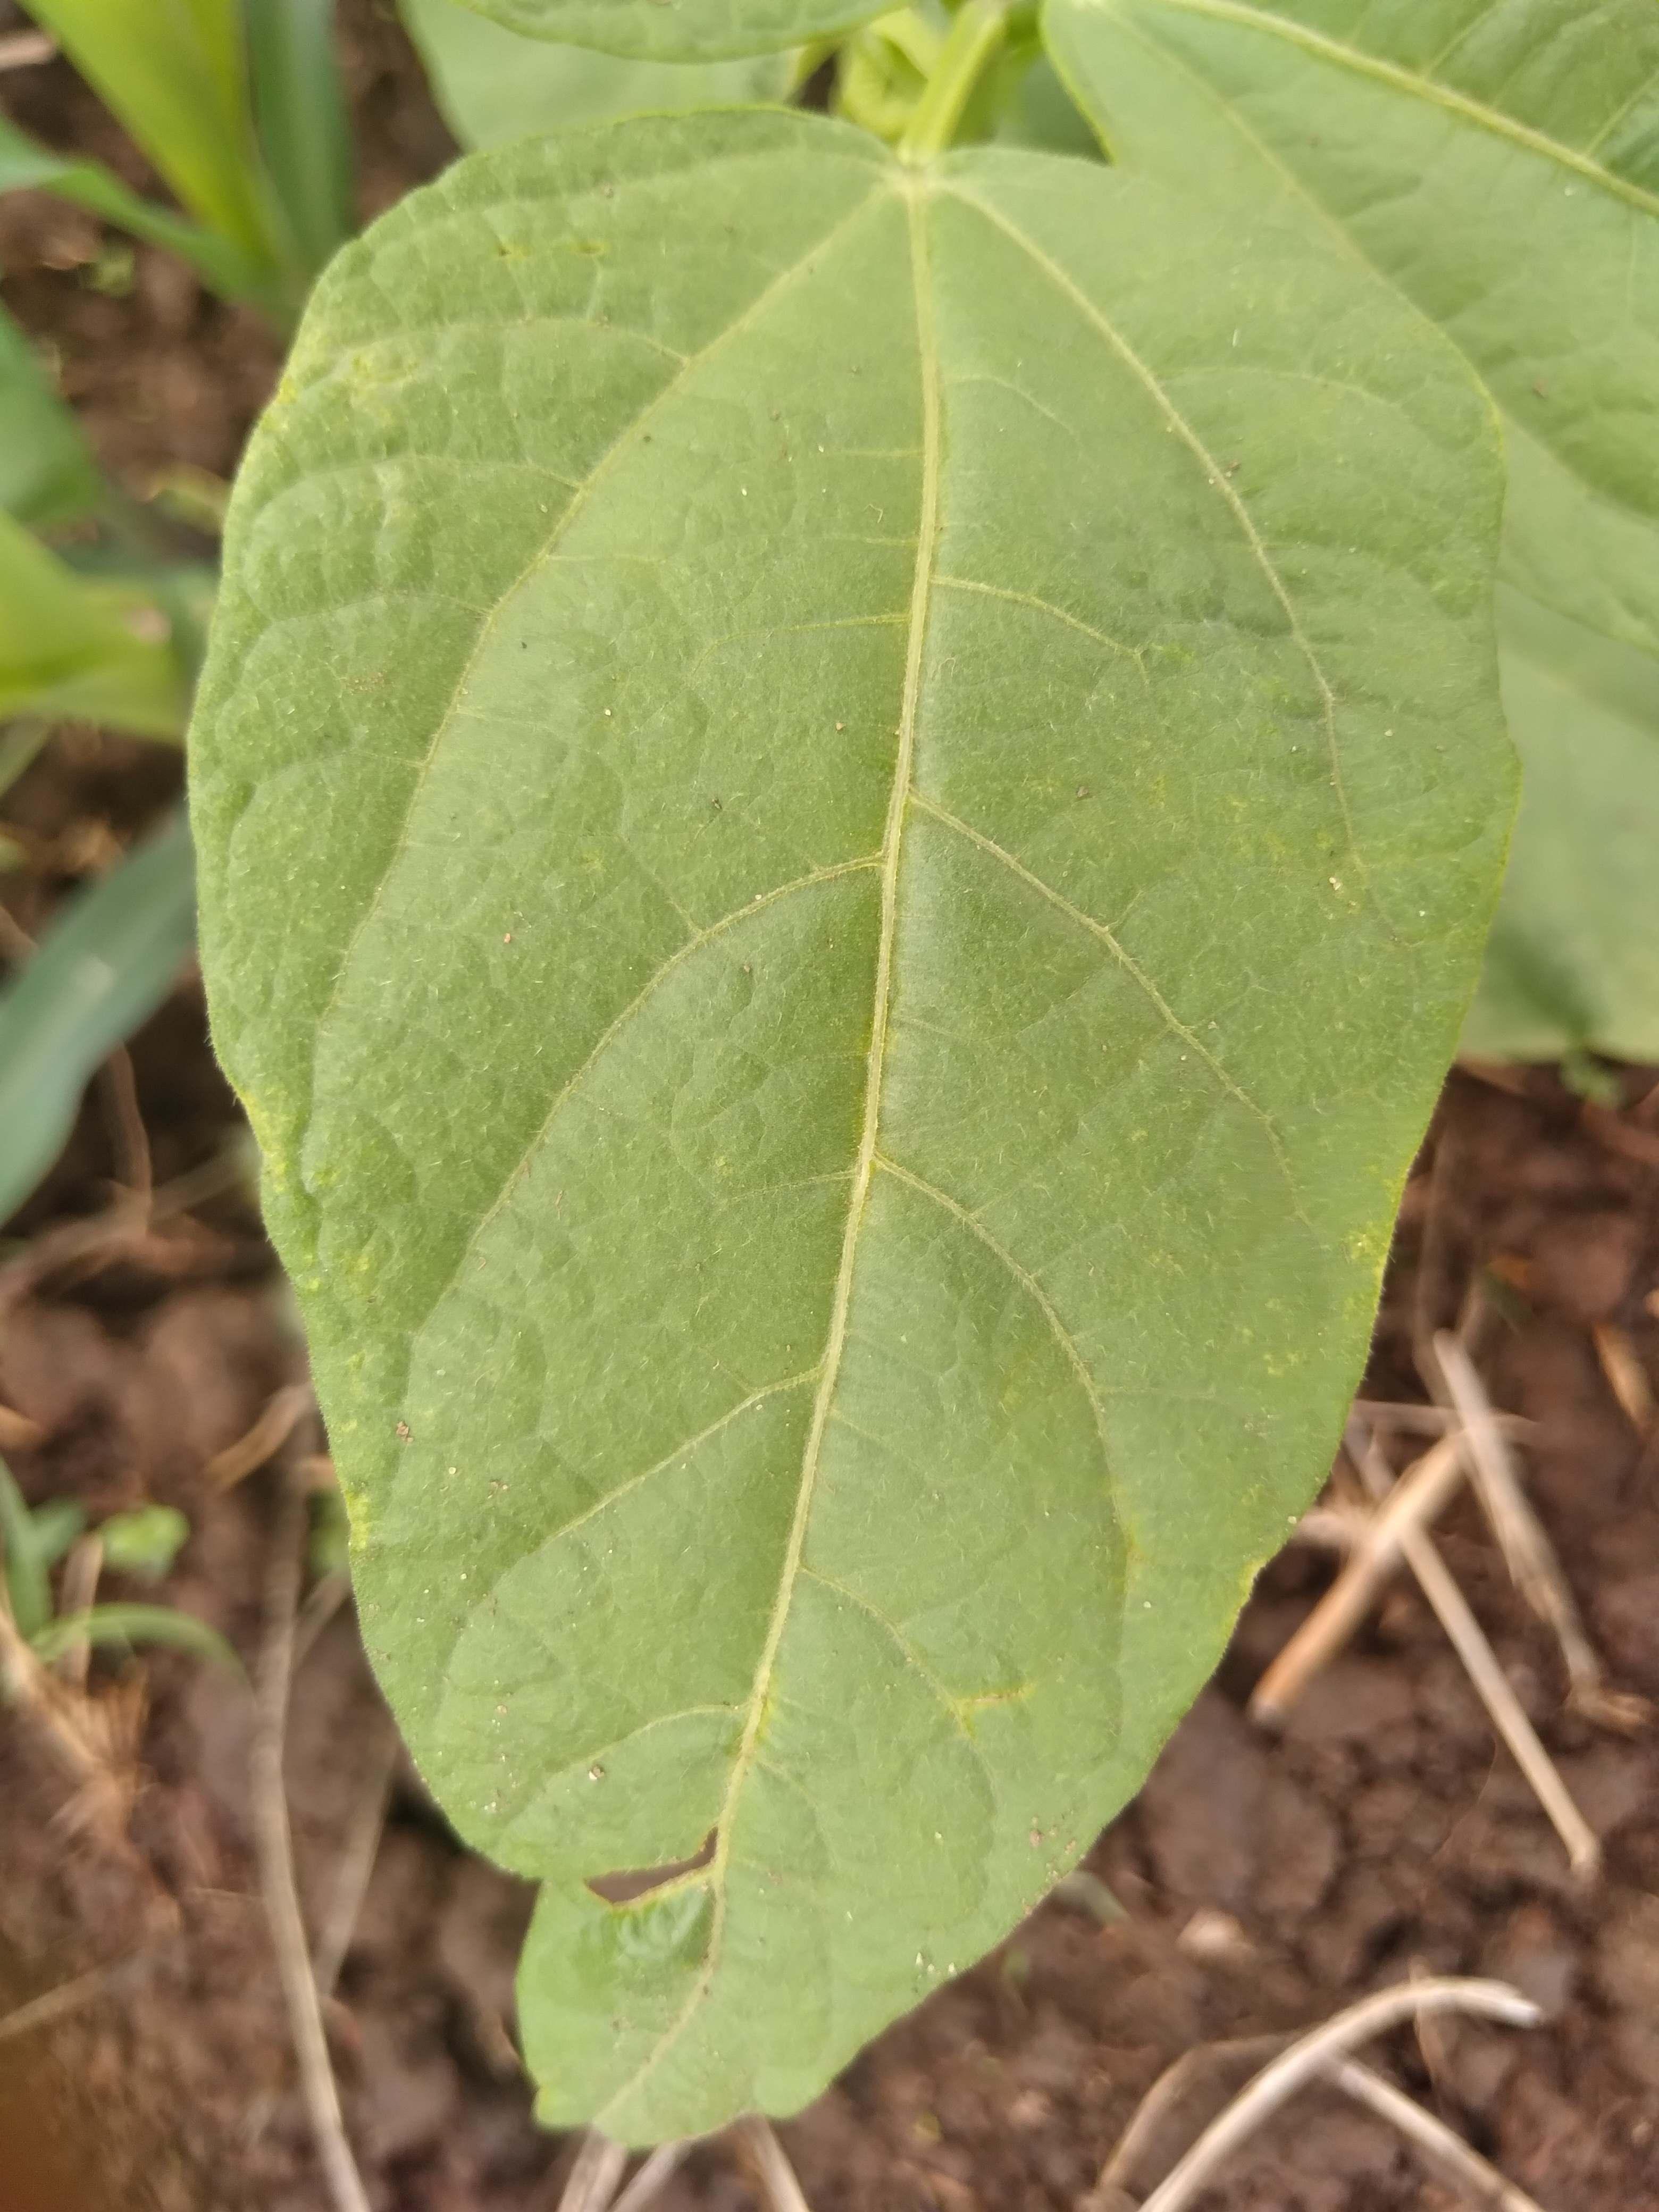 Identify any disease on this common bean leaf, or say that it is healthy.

healthy
